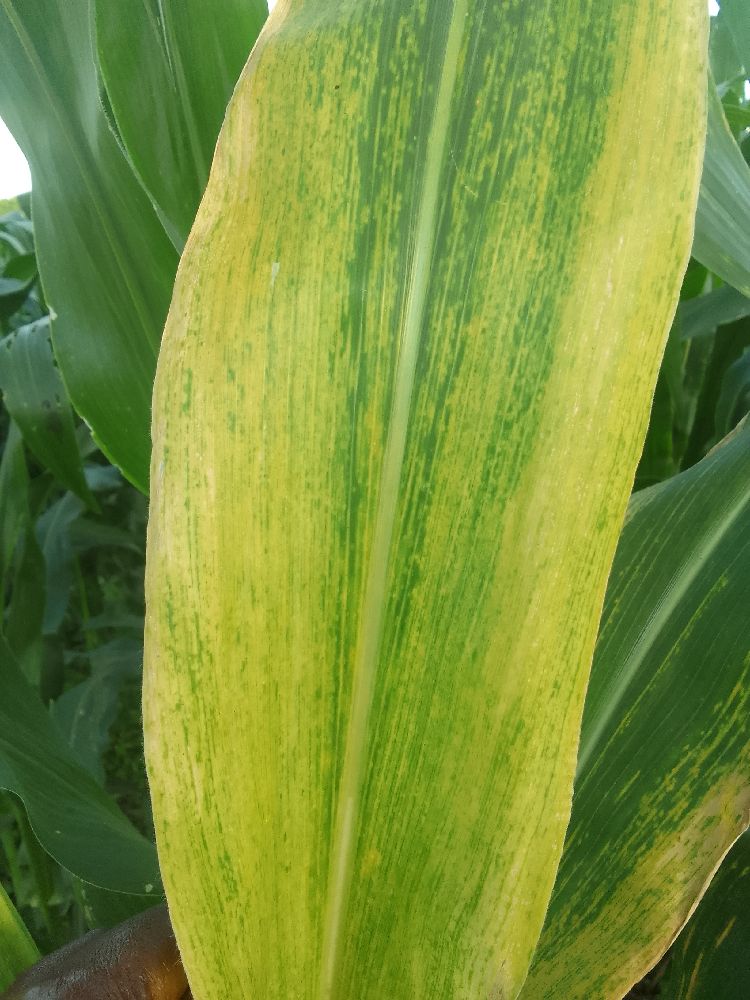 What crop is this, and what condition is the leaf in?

maize, maize lethal necrosis
